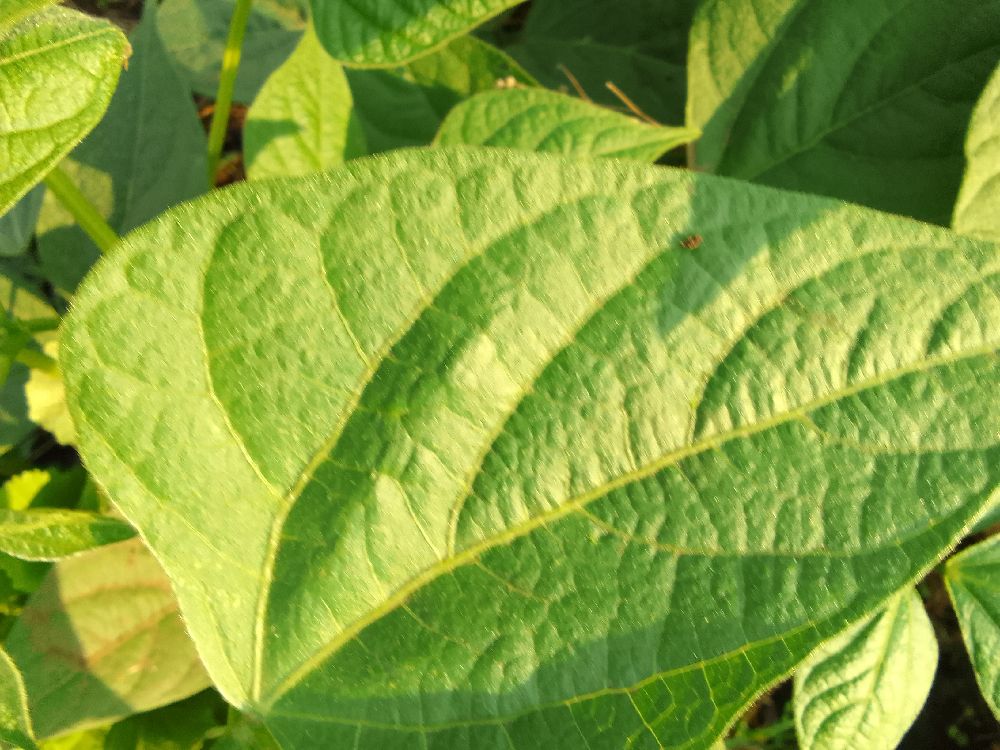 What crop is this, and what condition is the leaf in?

common bean, healthy
